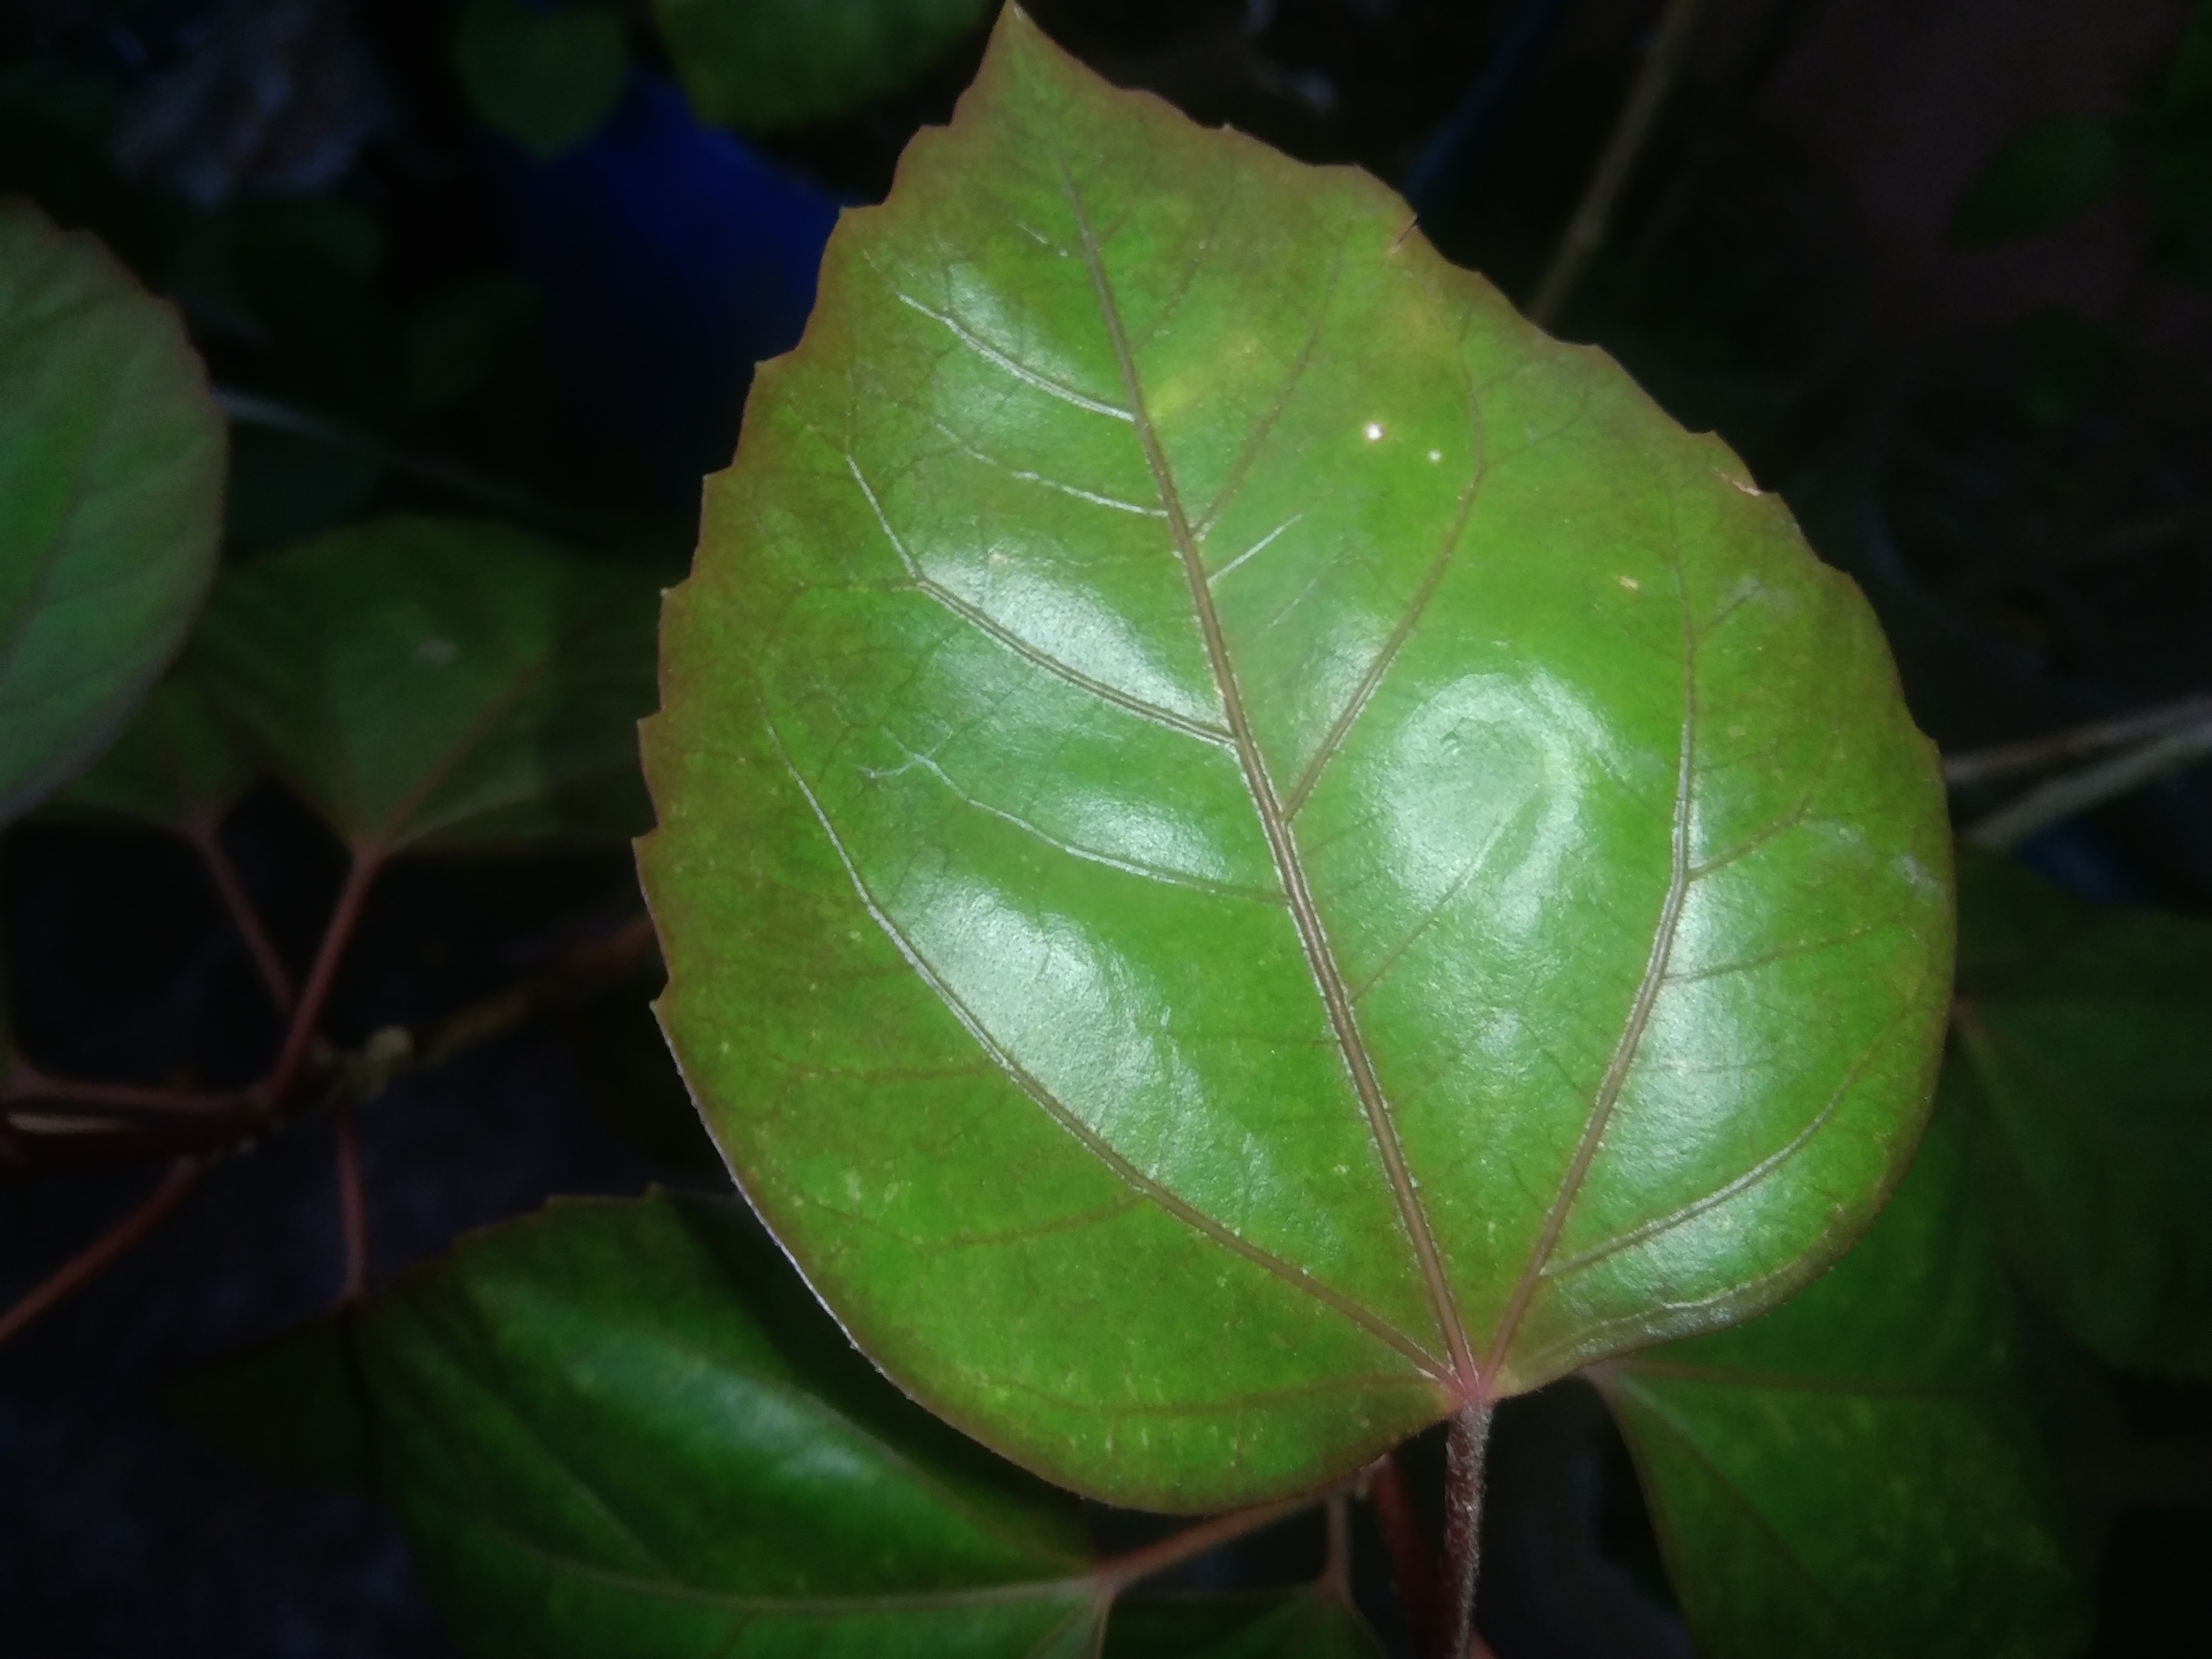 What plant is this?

hibiscus
